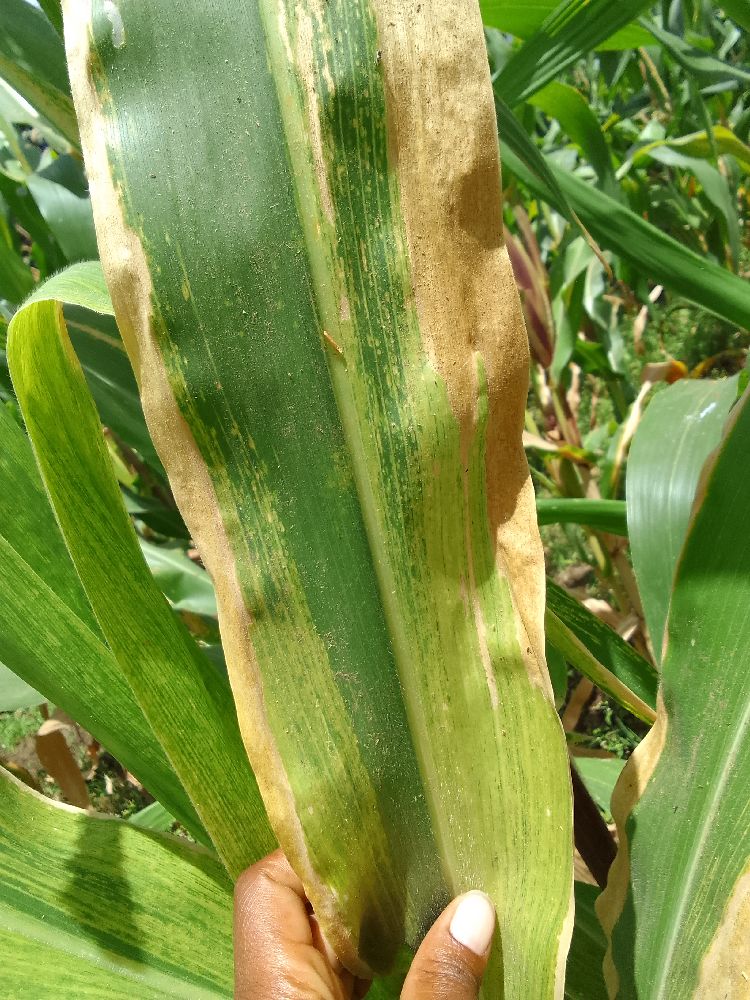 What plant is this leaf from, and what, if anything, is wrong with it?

maize, maize lethal necrosis
